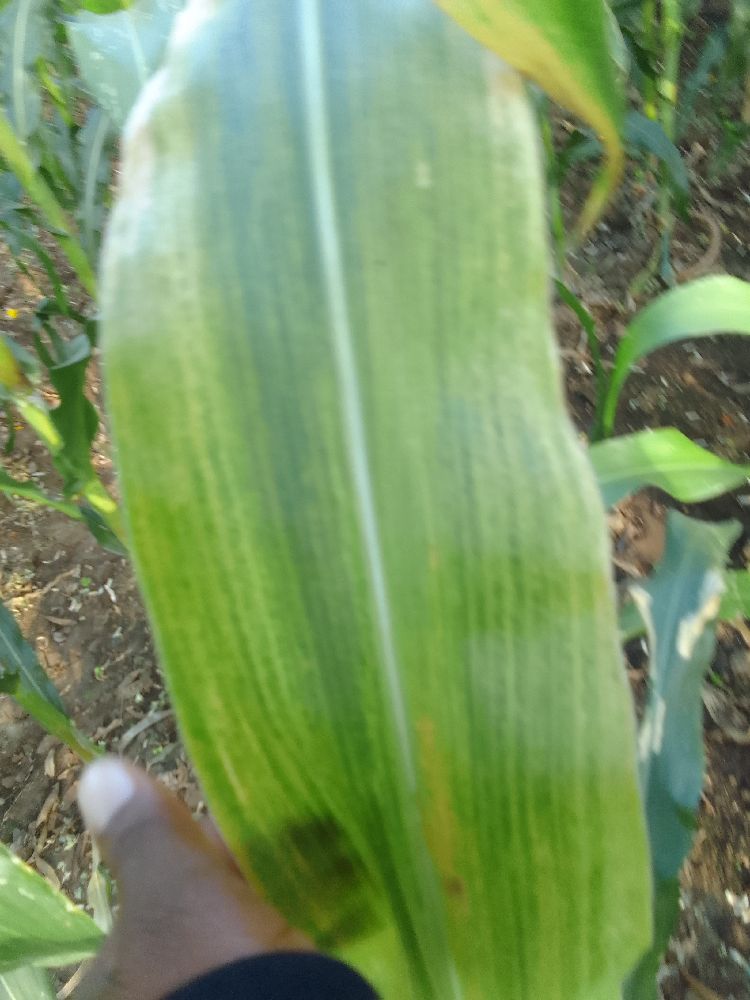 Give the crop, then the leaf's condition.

maize, maize lethal necrosis
